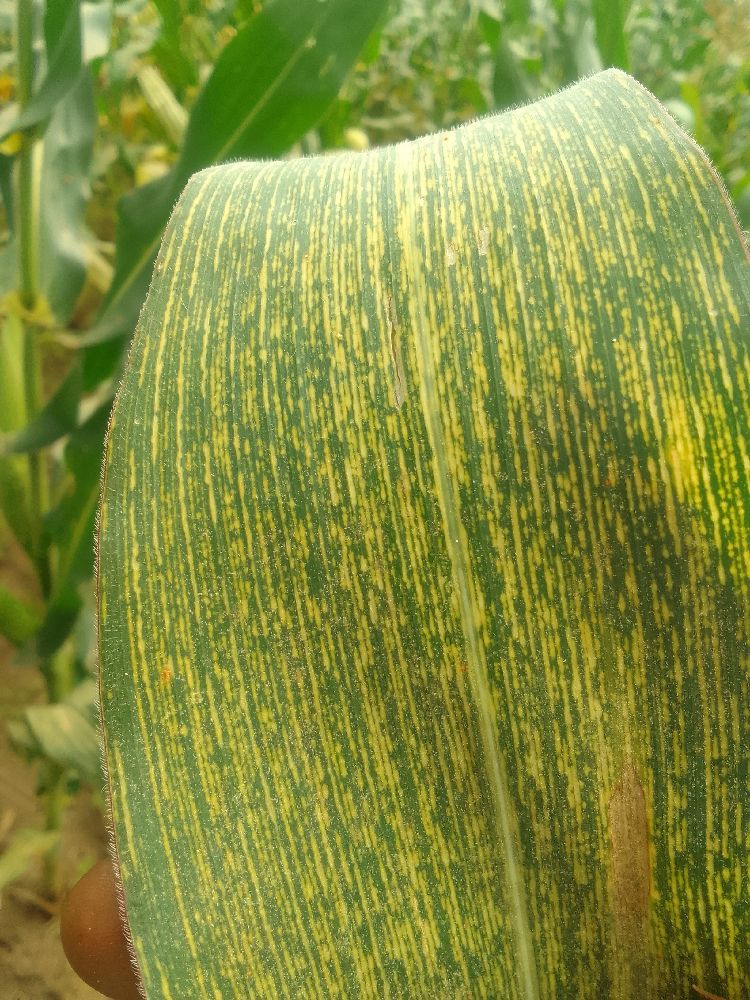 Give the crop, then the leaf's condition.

maize, maize streak virus
